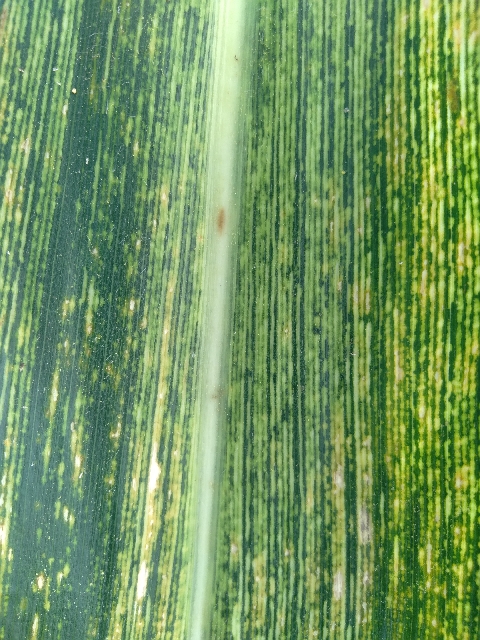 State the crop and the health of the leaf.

maize, maize streak virus
